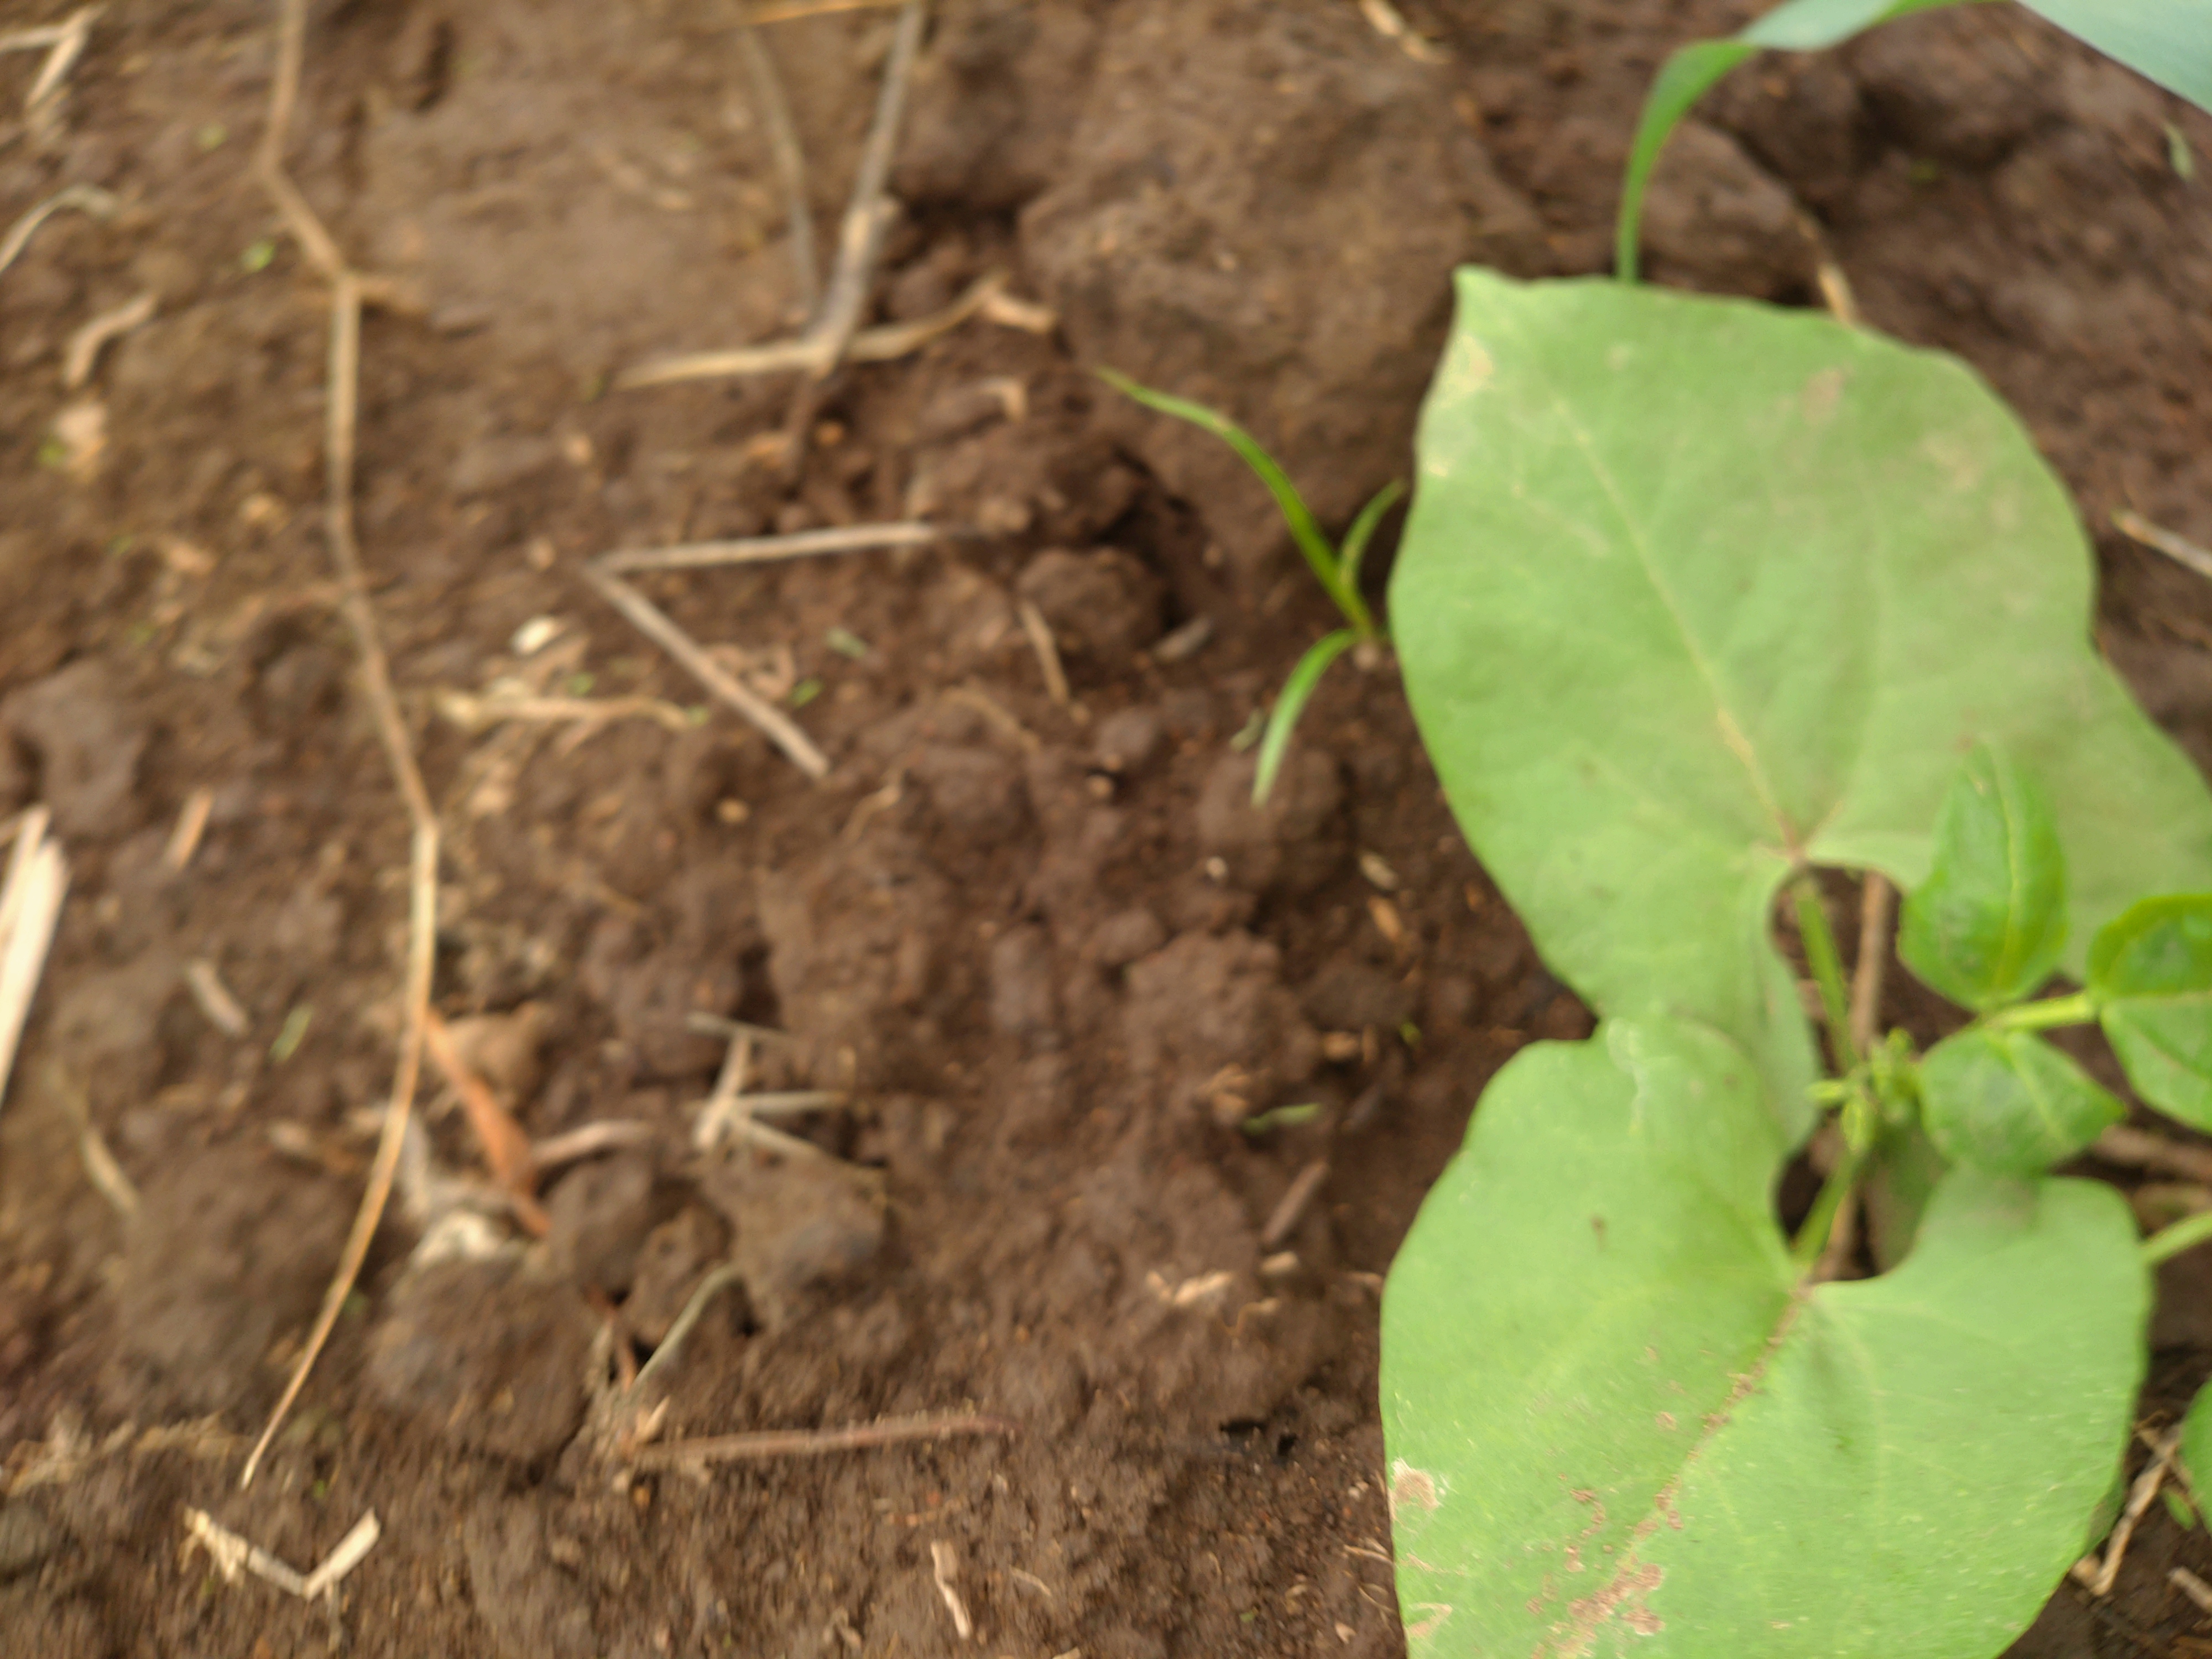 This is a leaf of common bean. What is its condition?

healthy
